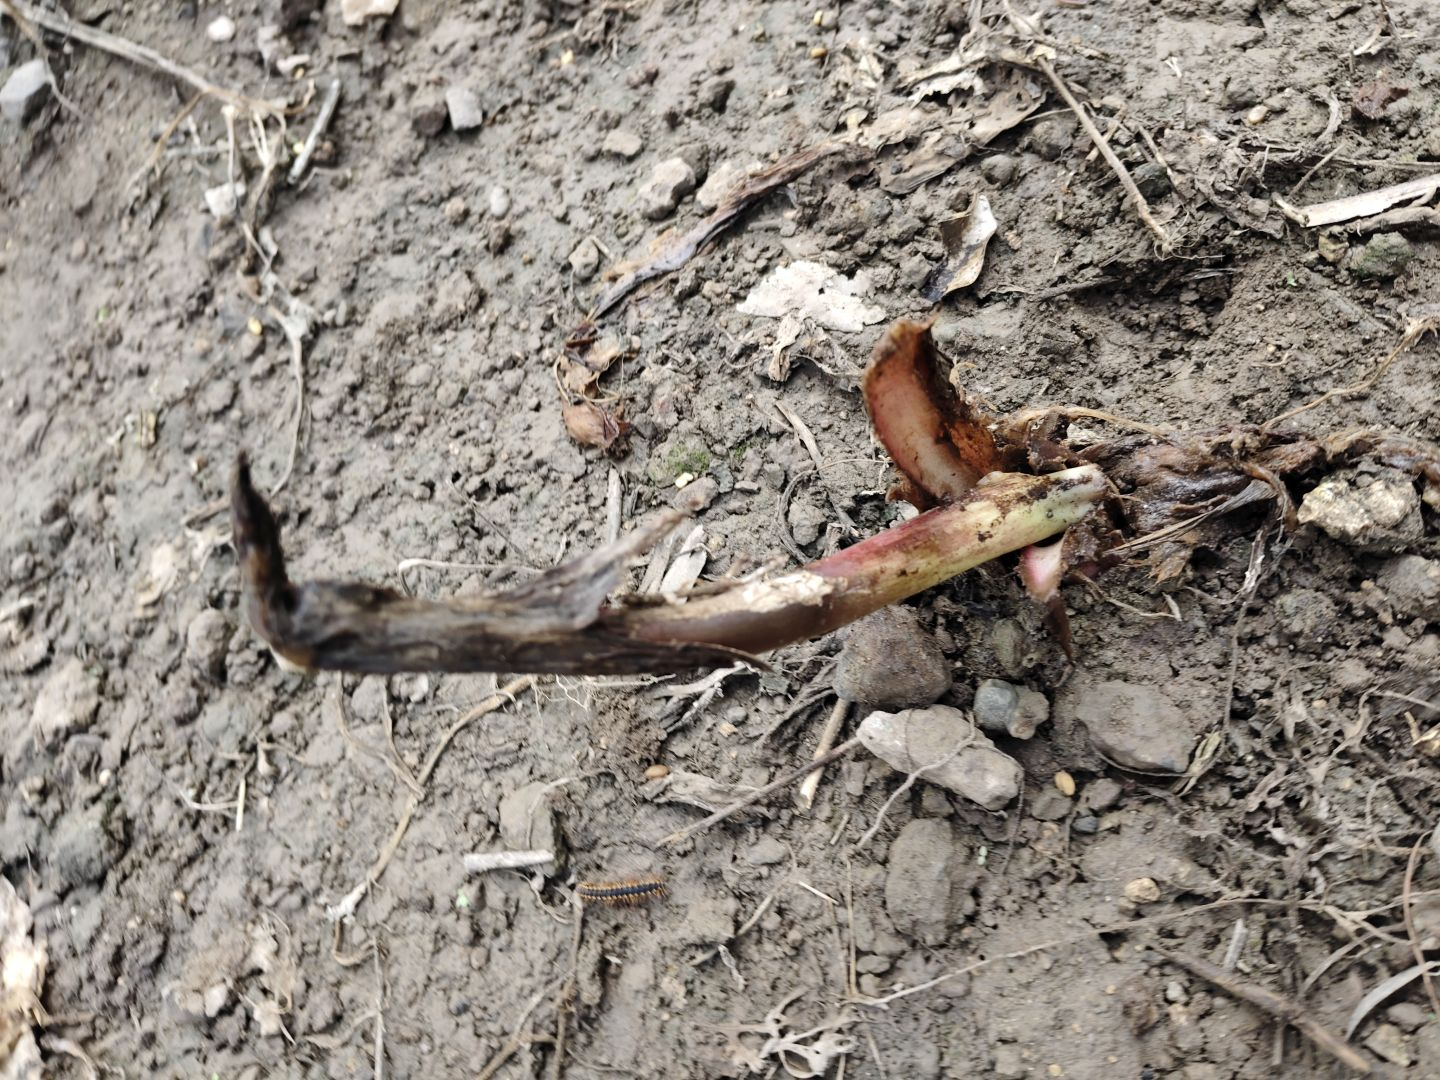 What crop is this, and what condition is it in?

taro, root rot
